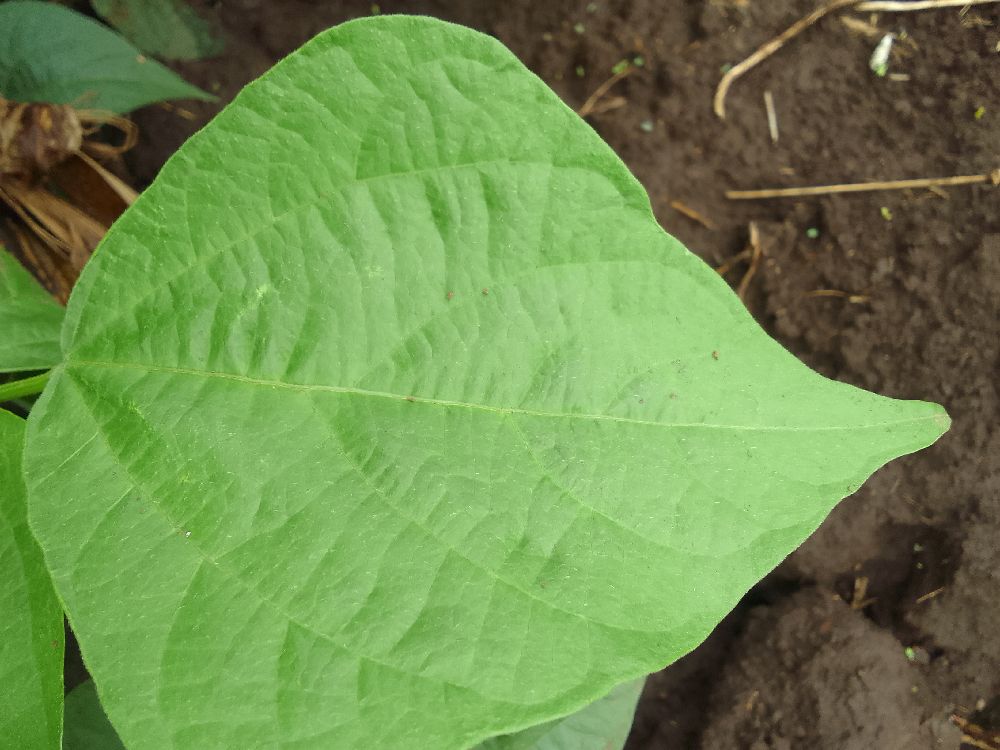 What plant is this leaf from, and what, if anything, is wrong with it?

common bean, healthy
